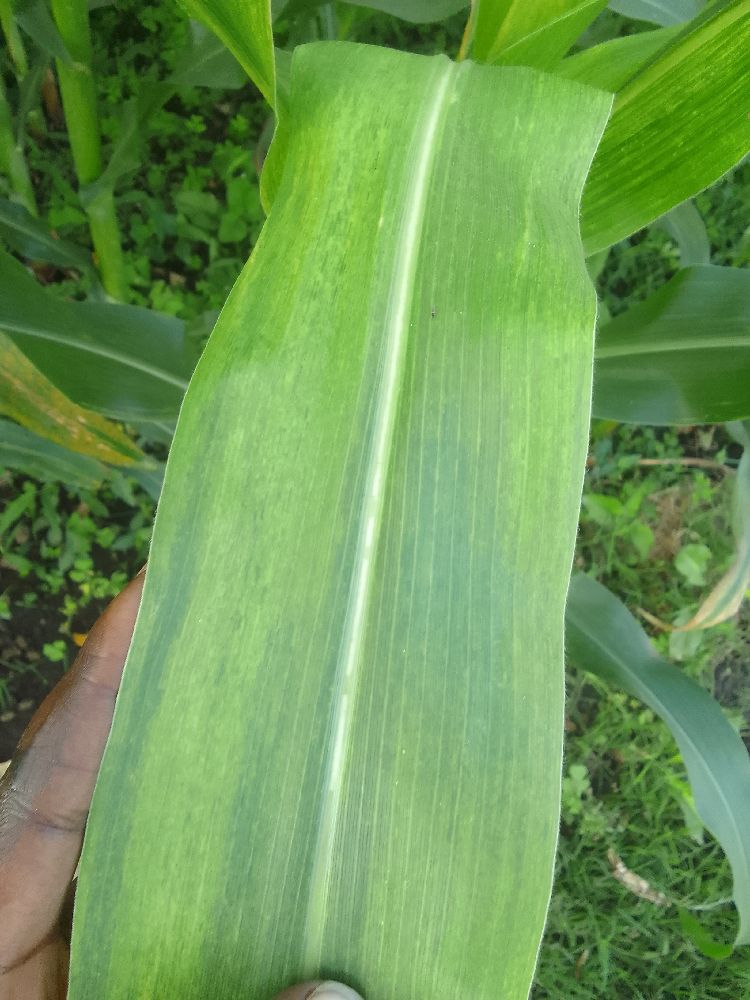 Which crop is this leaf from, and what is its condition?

maize, healthy
